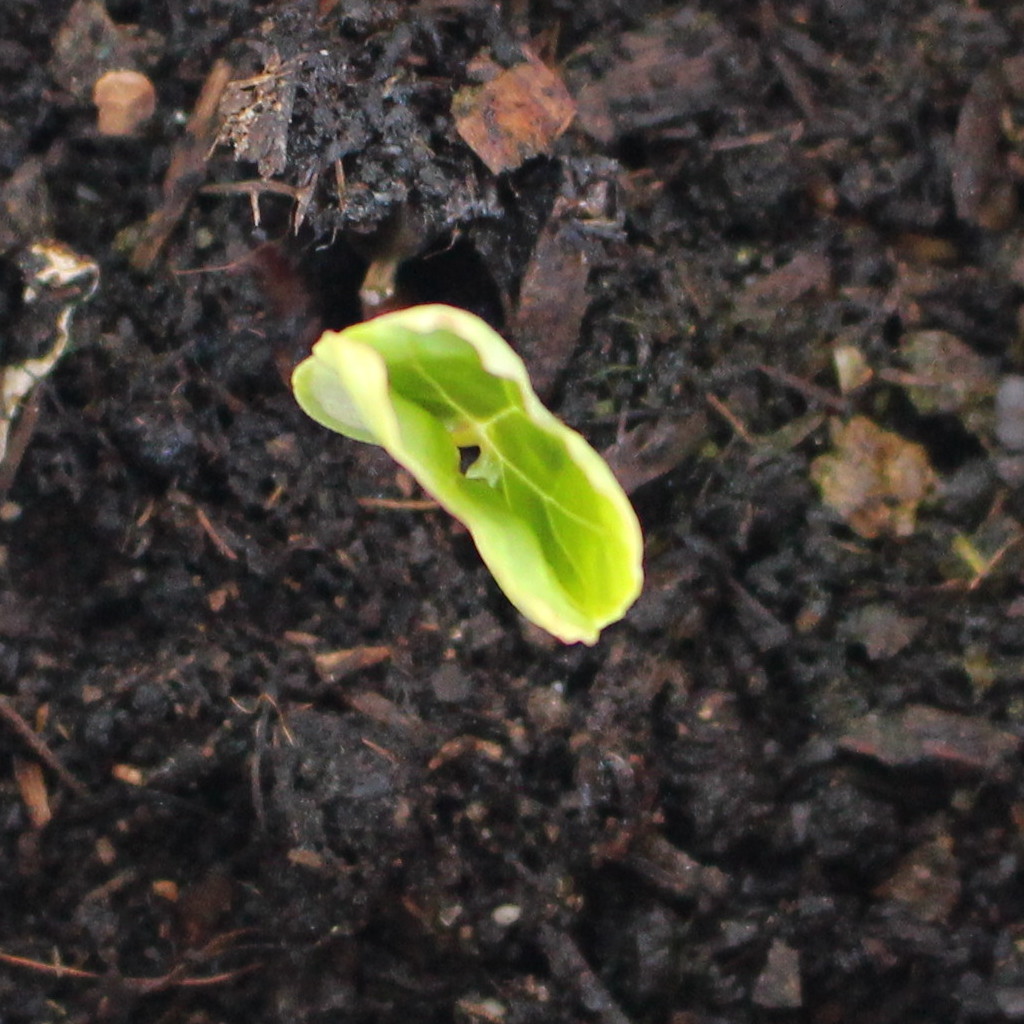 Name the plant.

Convolvulus arvensis
